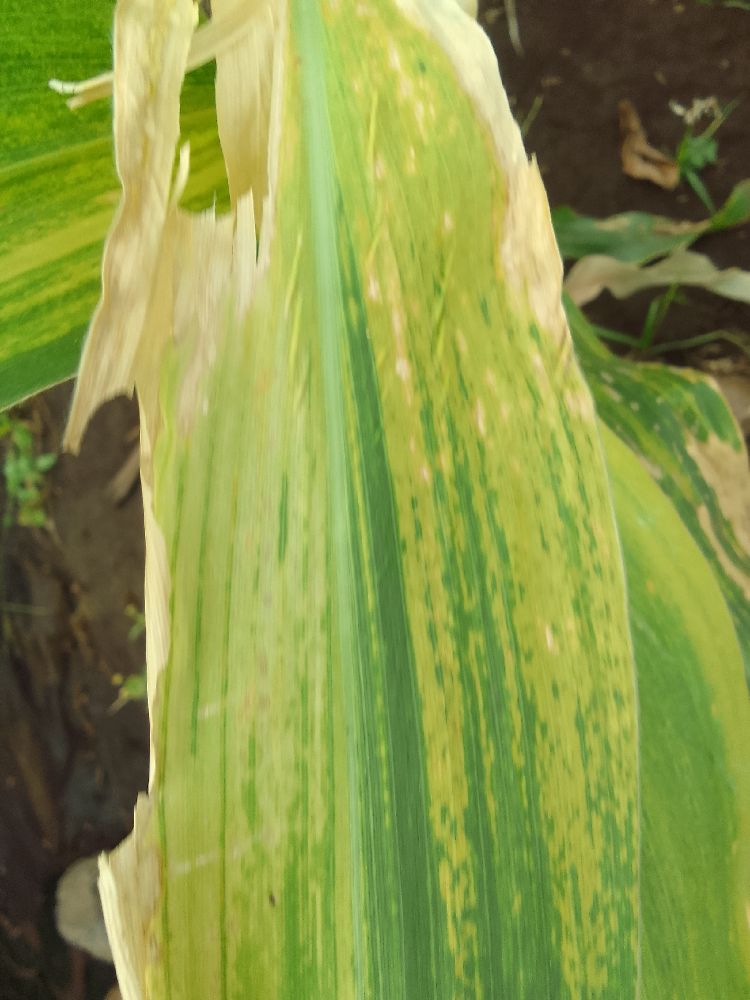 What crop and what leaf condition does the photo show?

maize, maize lethal necrosis
